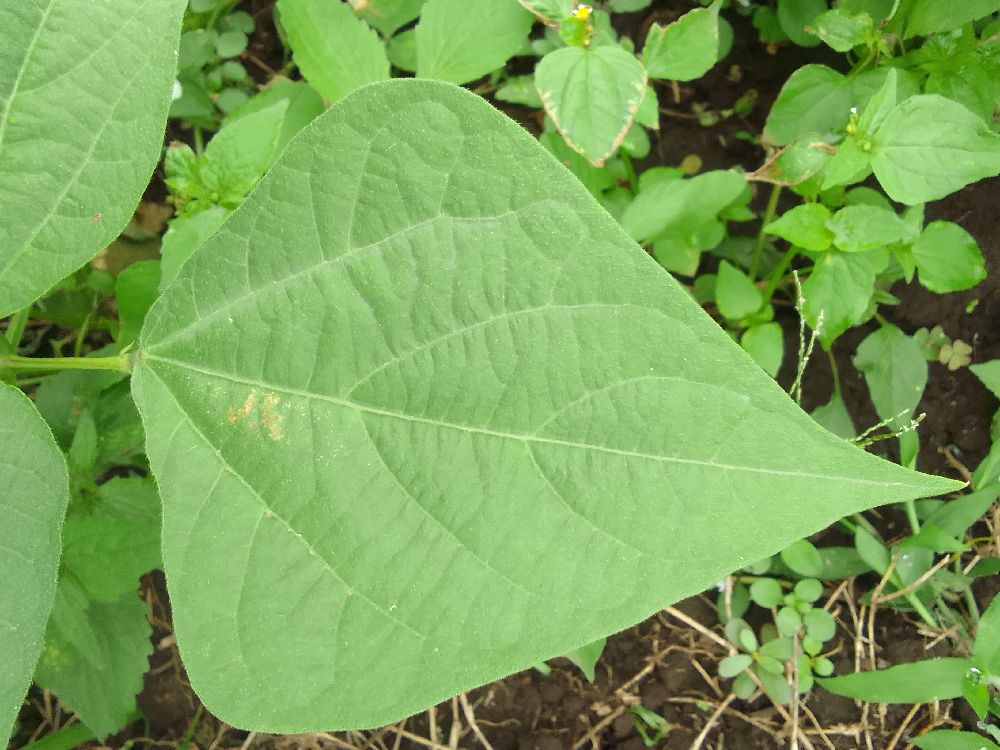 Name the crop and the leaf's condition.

common bean, healthy
